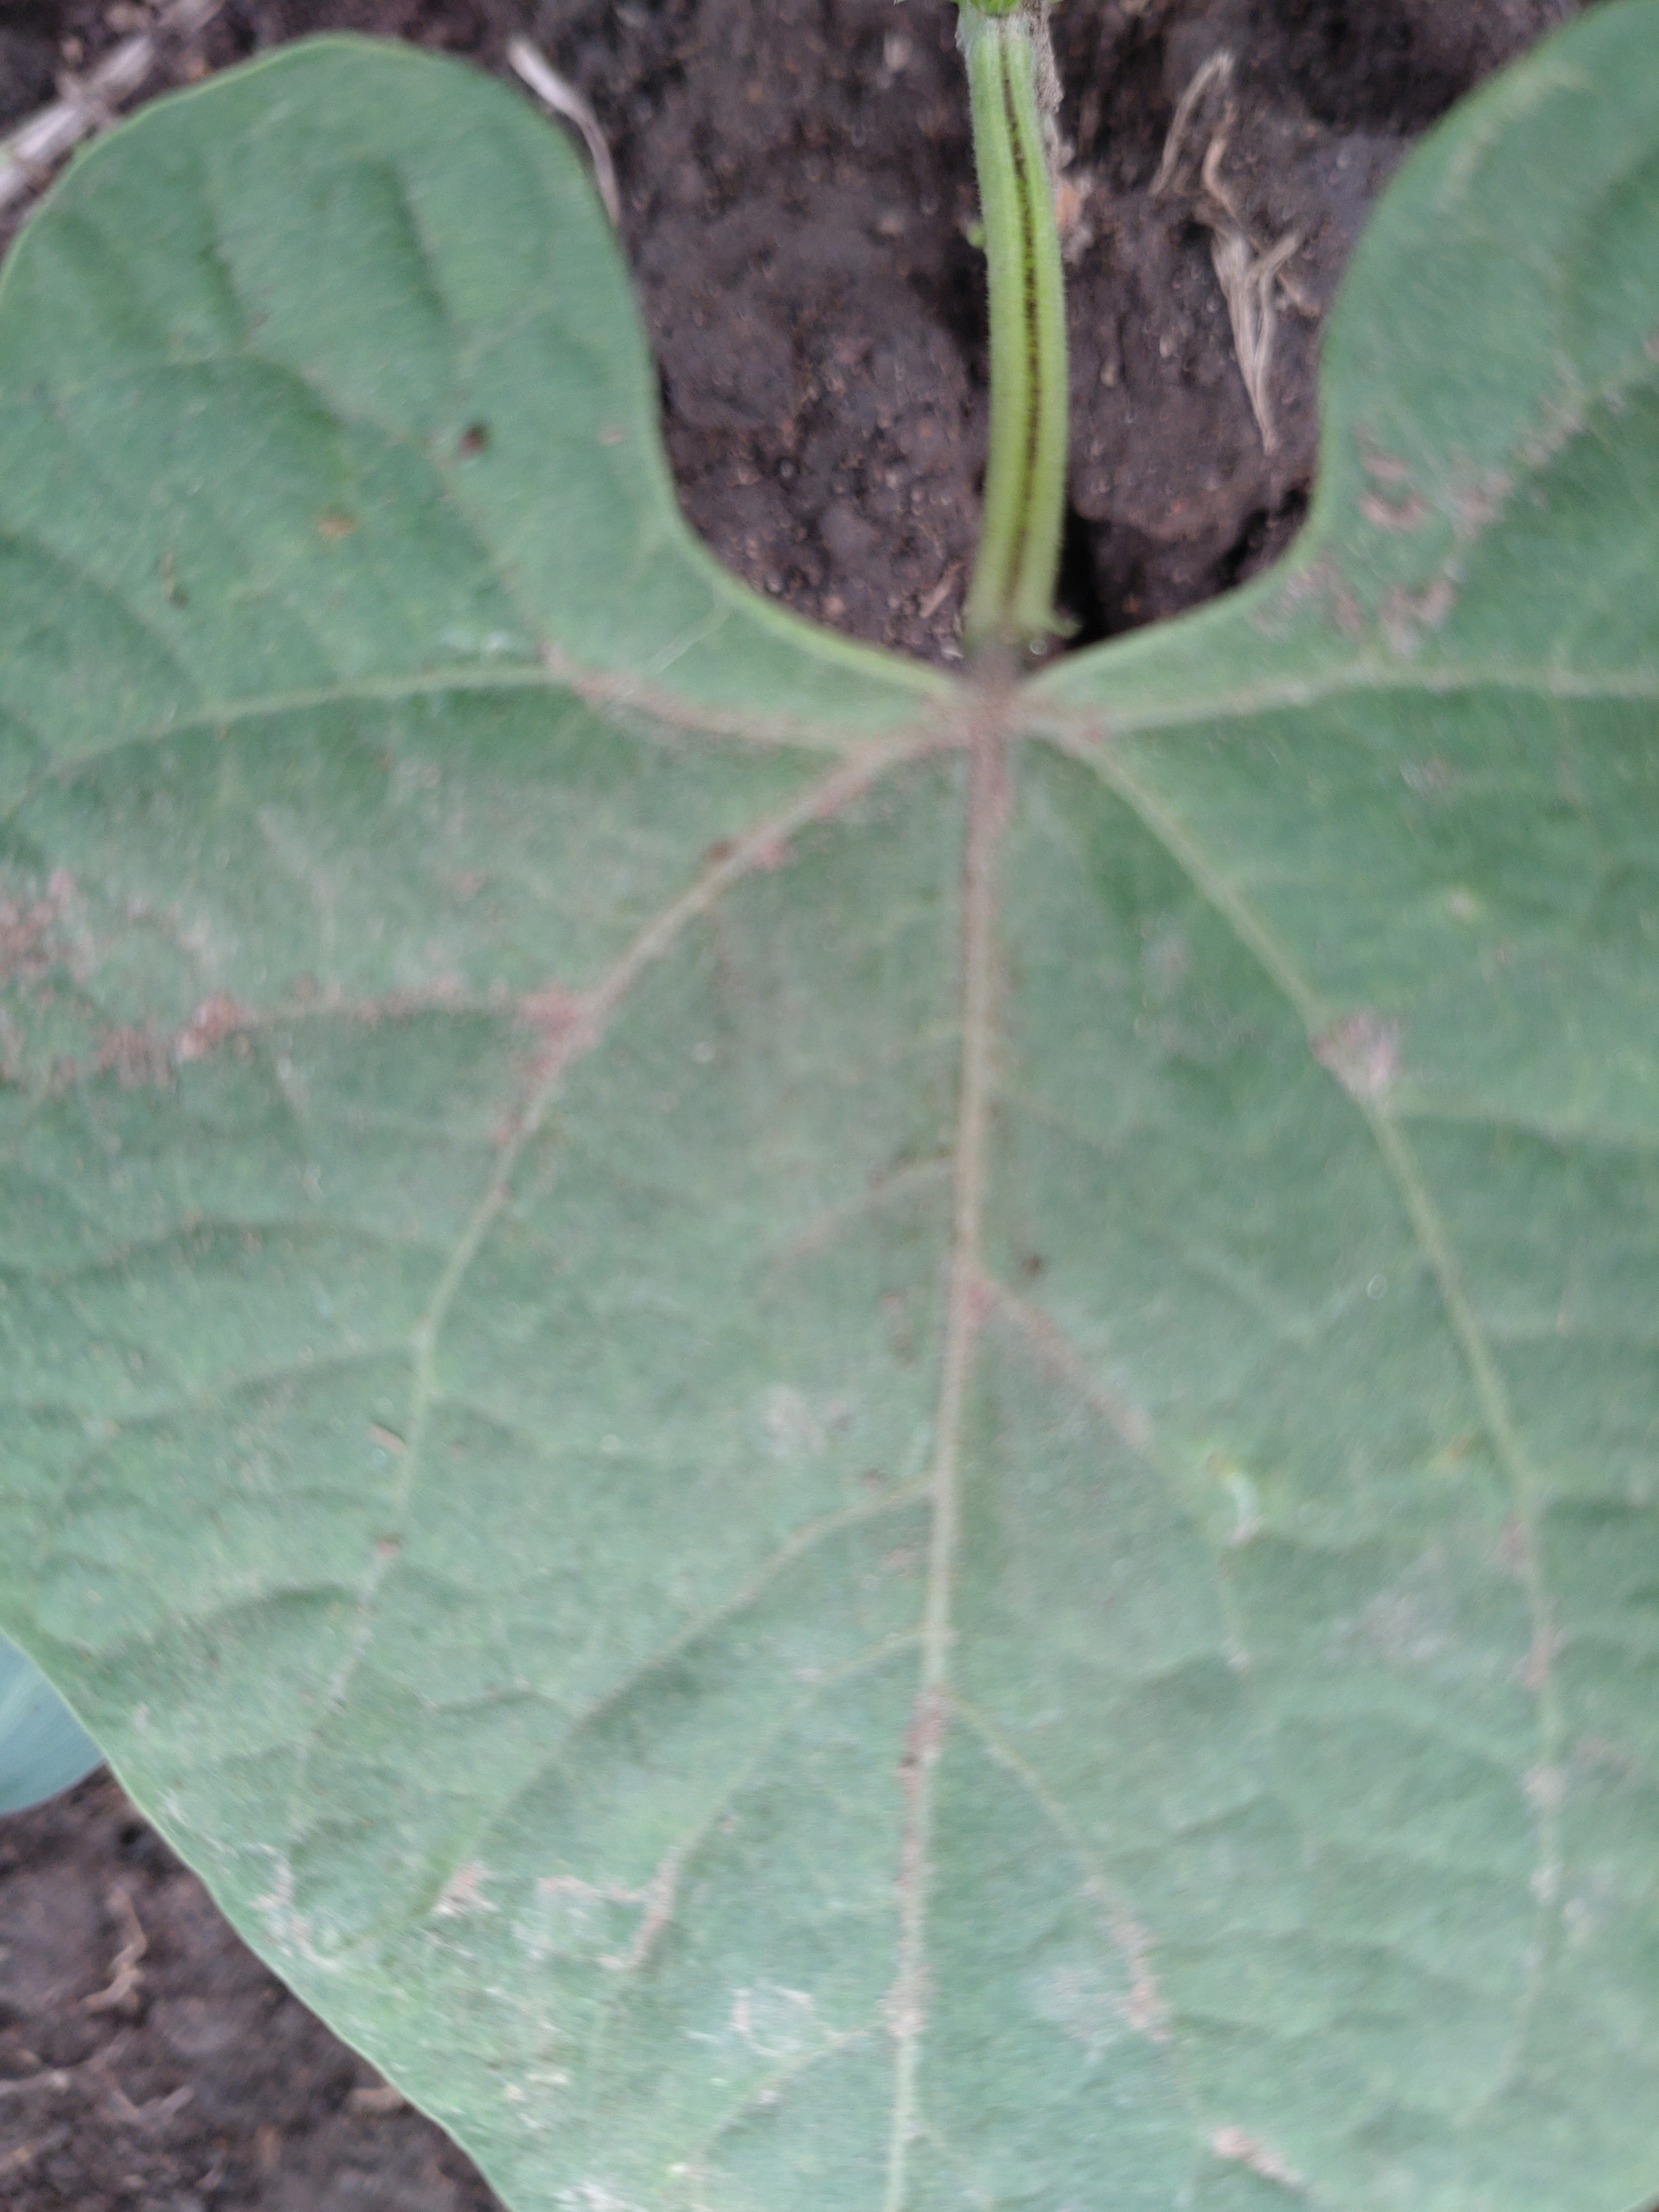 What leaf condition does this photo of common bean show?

healthy
